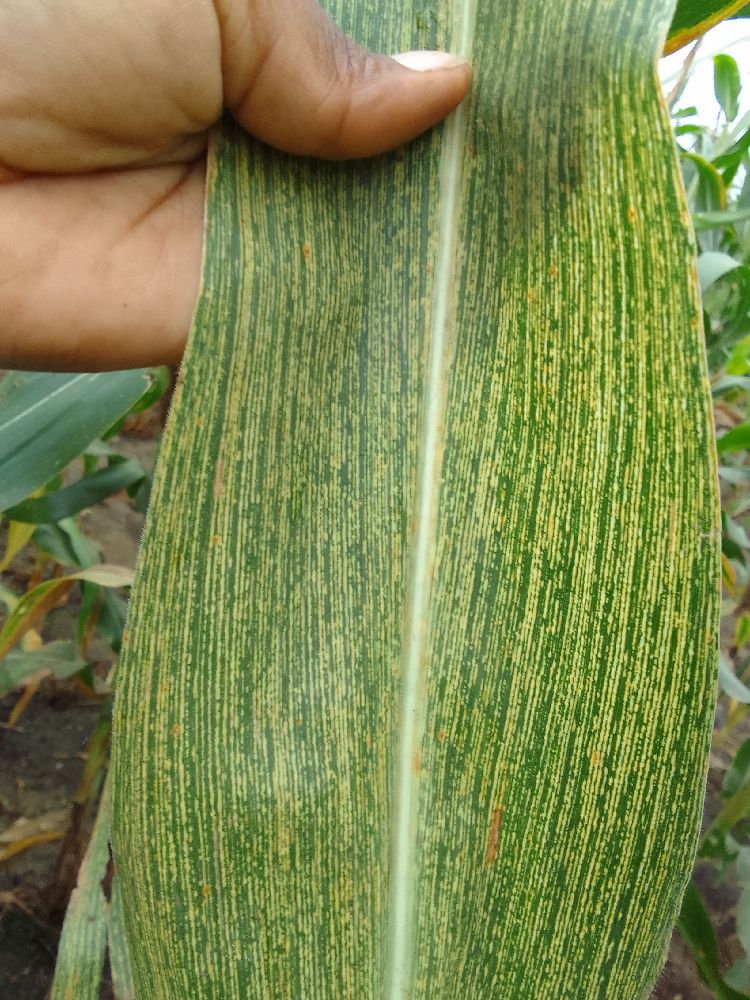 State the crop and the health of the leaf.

maize, maize streak virus
